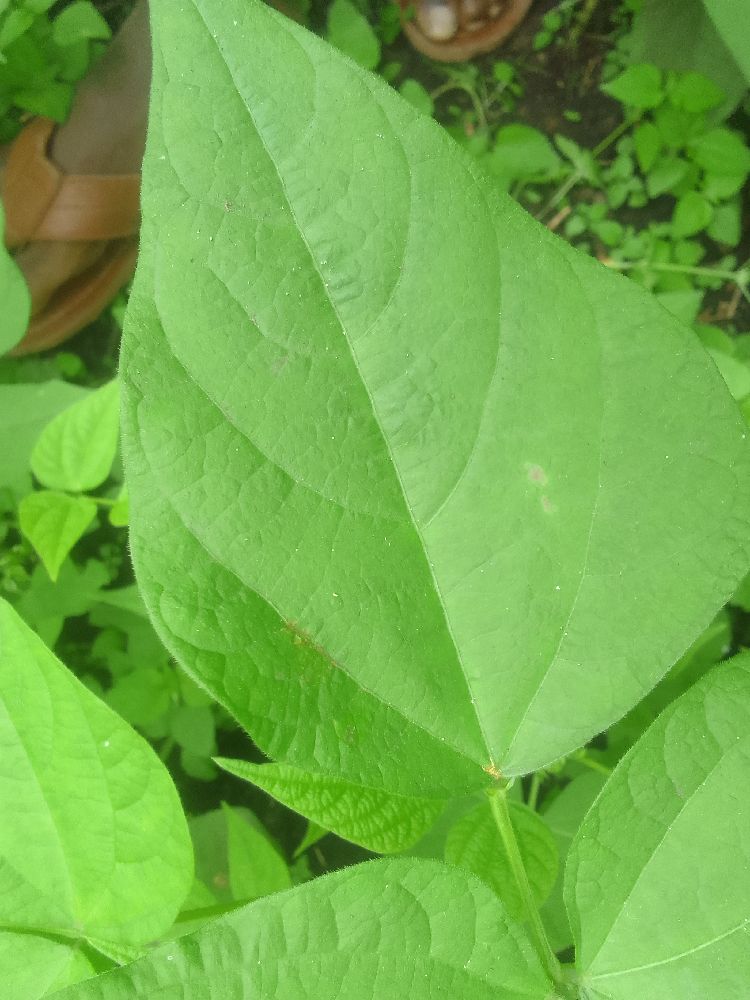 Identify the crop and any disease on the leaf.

common bean, healthy
